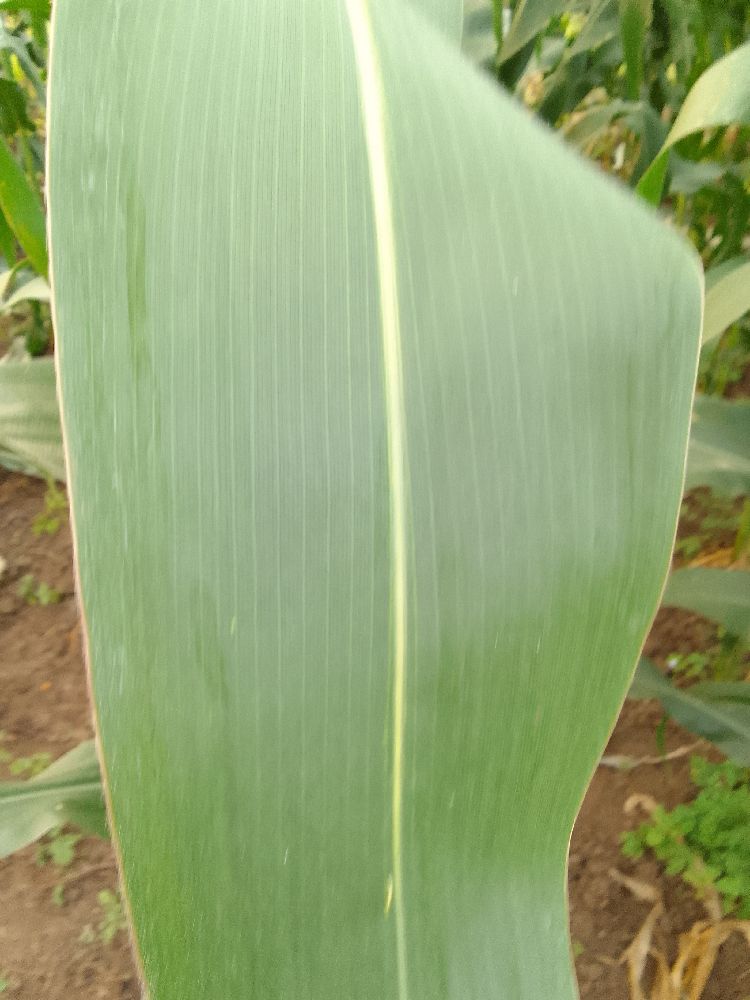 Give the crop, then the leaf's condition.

maize, healthy
